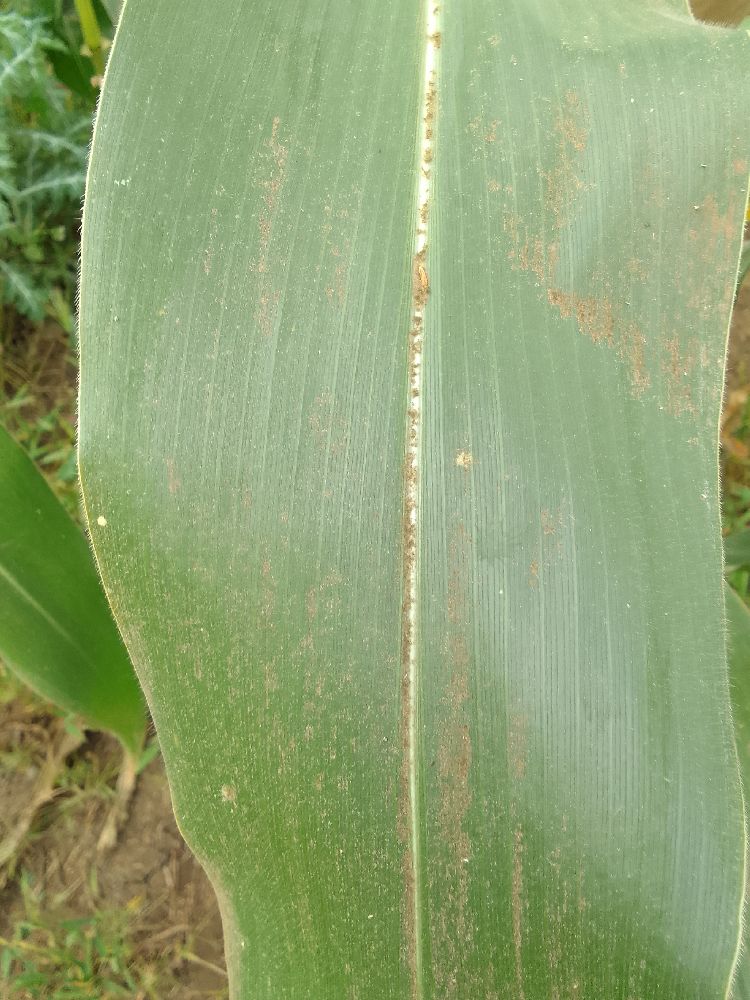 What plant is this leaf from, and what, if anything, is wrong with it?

maize, healthy
